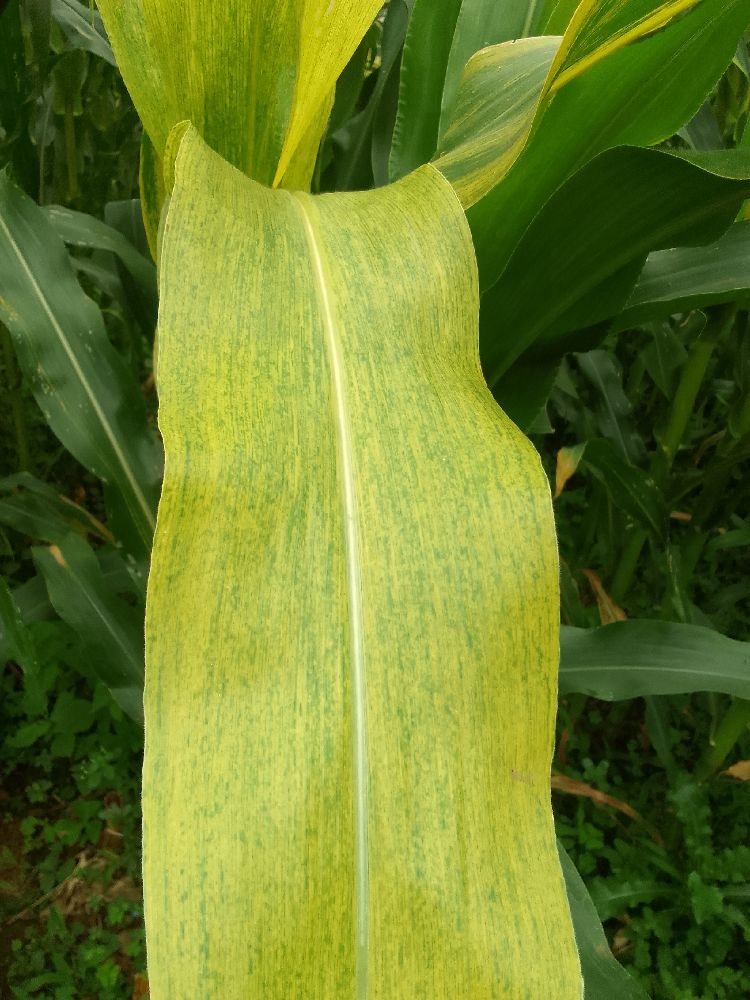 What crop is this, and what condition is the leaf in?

maize, maize lethal necrosis
